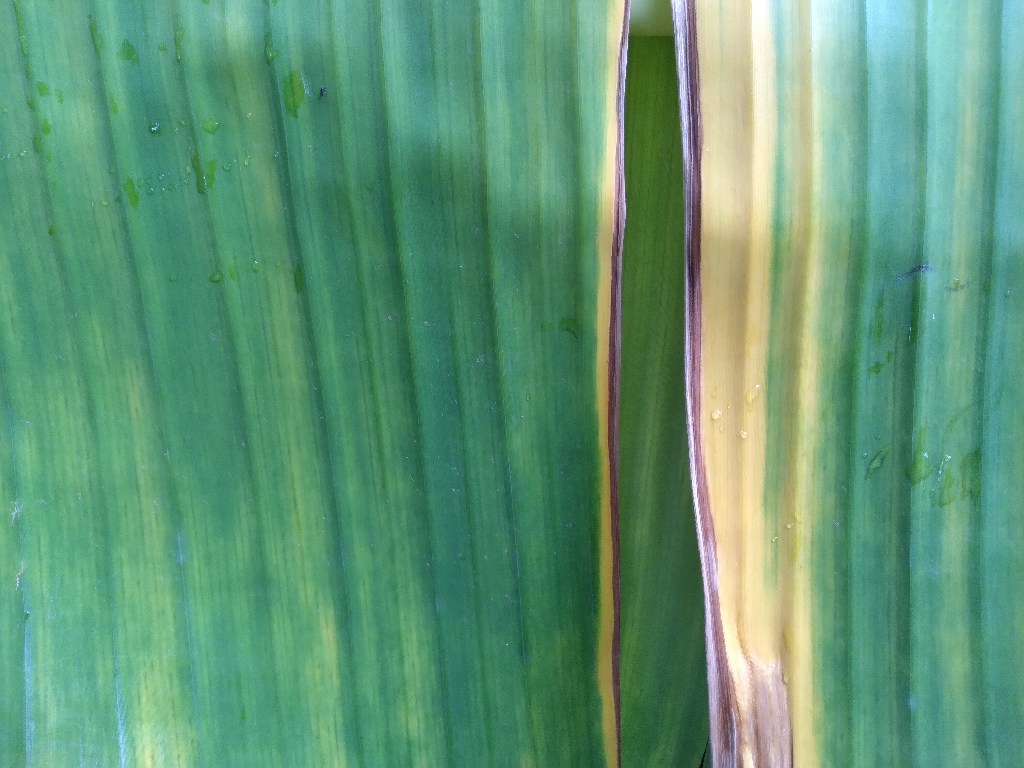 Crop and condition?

banana, fusarium wilt race 1
